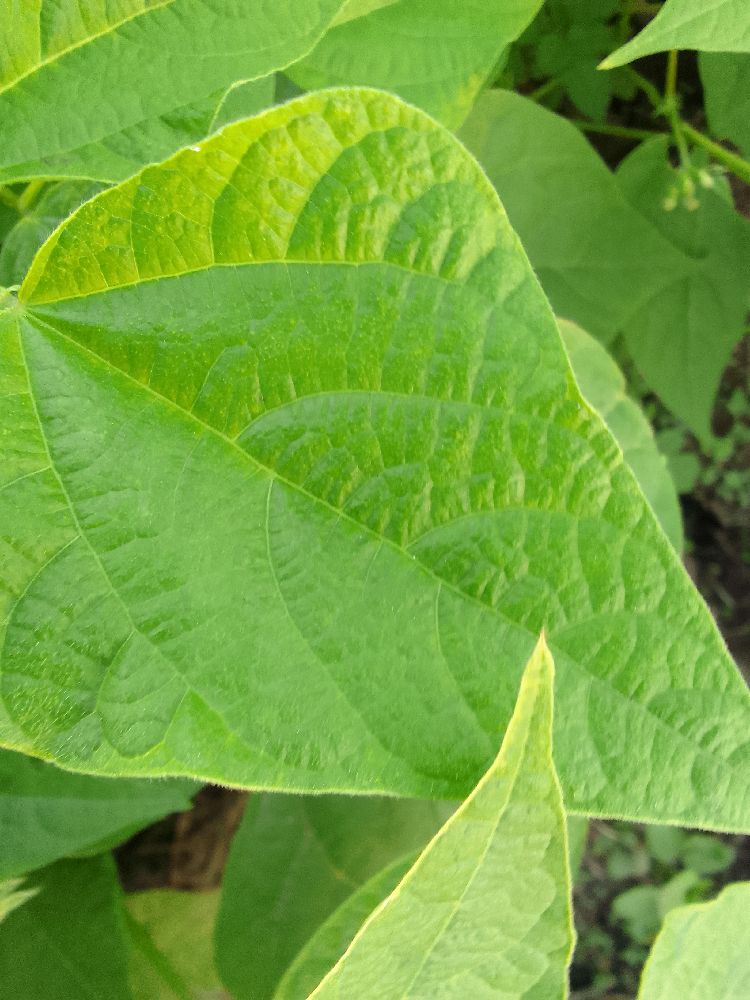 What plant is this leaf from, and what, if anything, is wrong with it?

common bean, healthy
